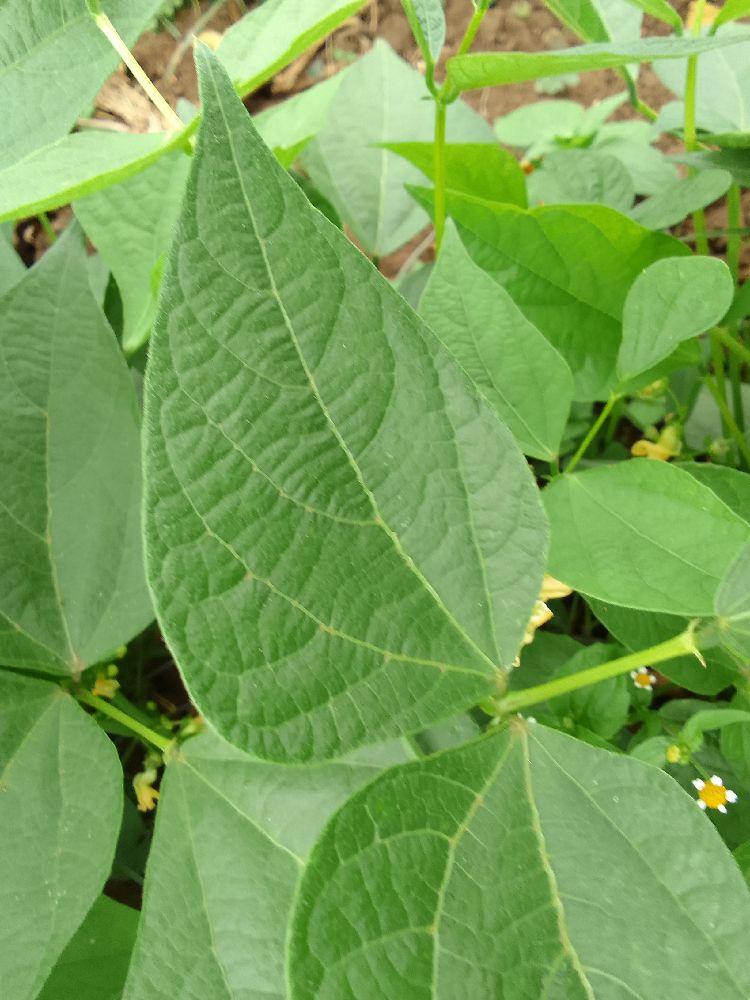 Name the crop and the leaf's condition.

common bean, healthy
